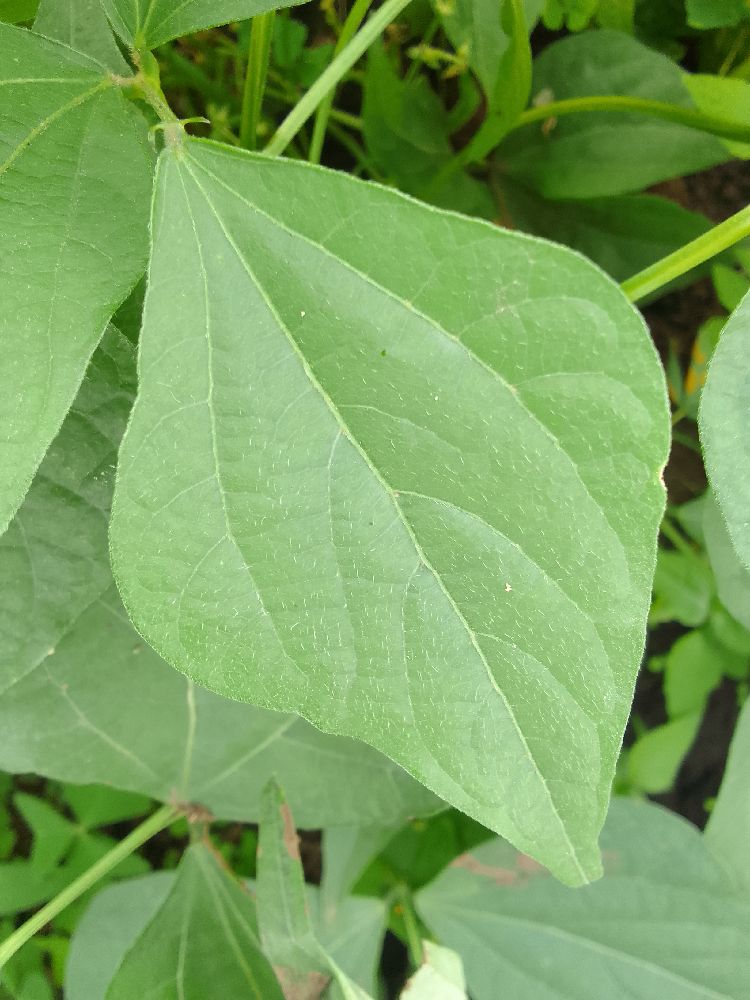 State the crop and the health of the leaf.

common bean, healthy
